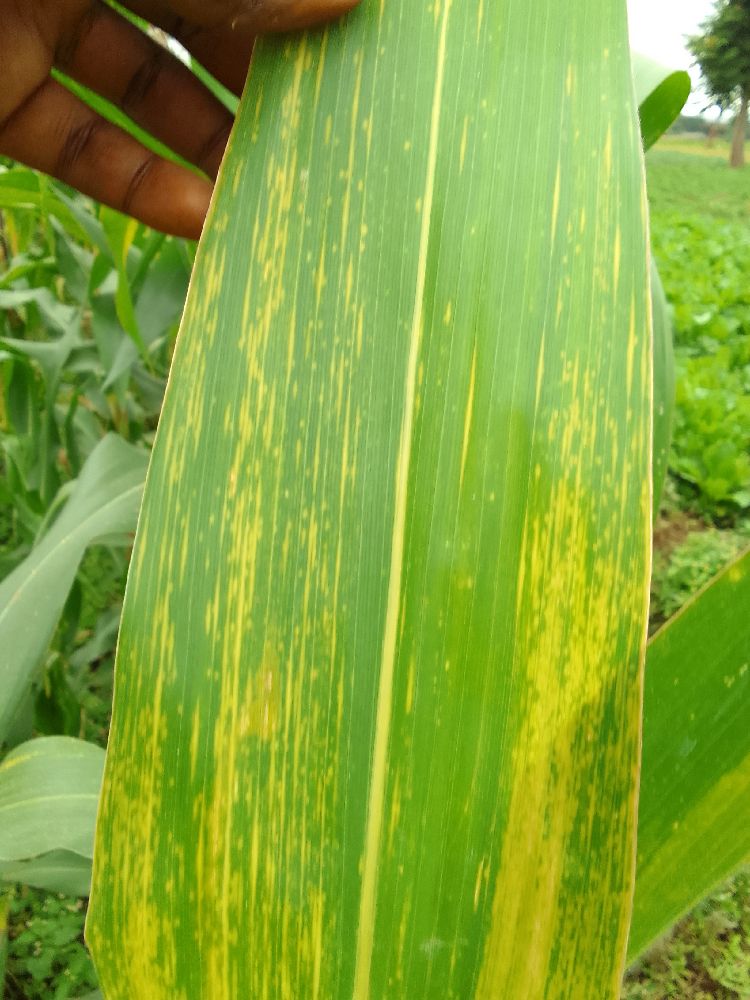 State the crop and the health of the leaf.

maize, maize lethal necrosis
